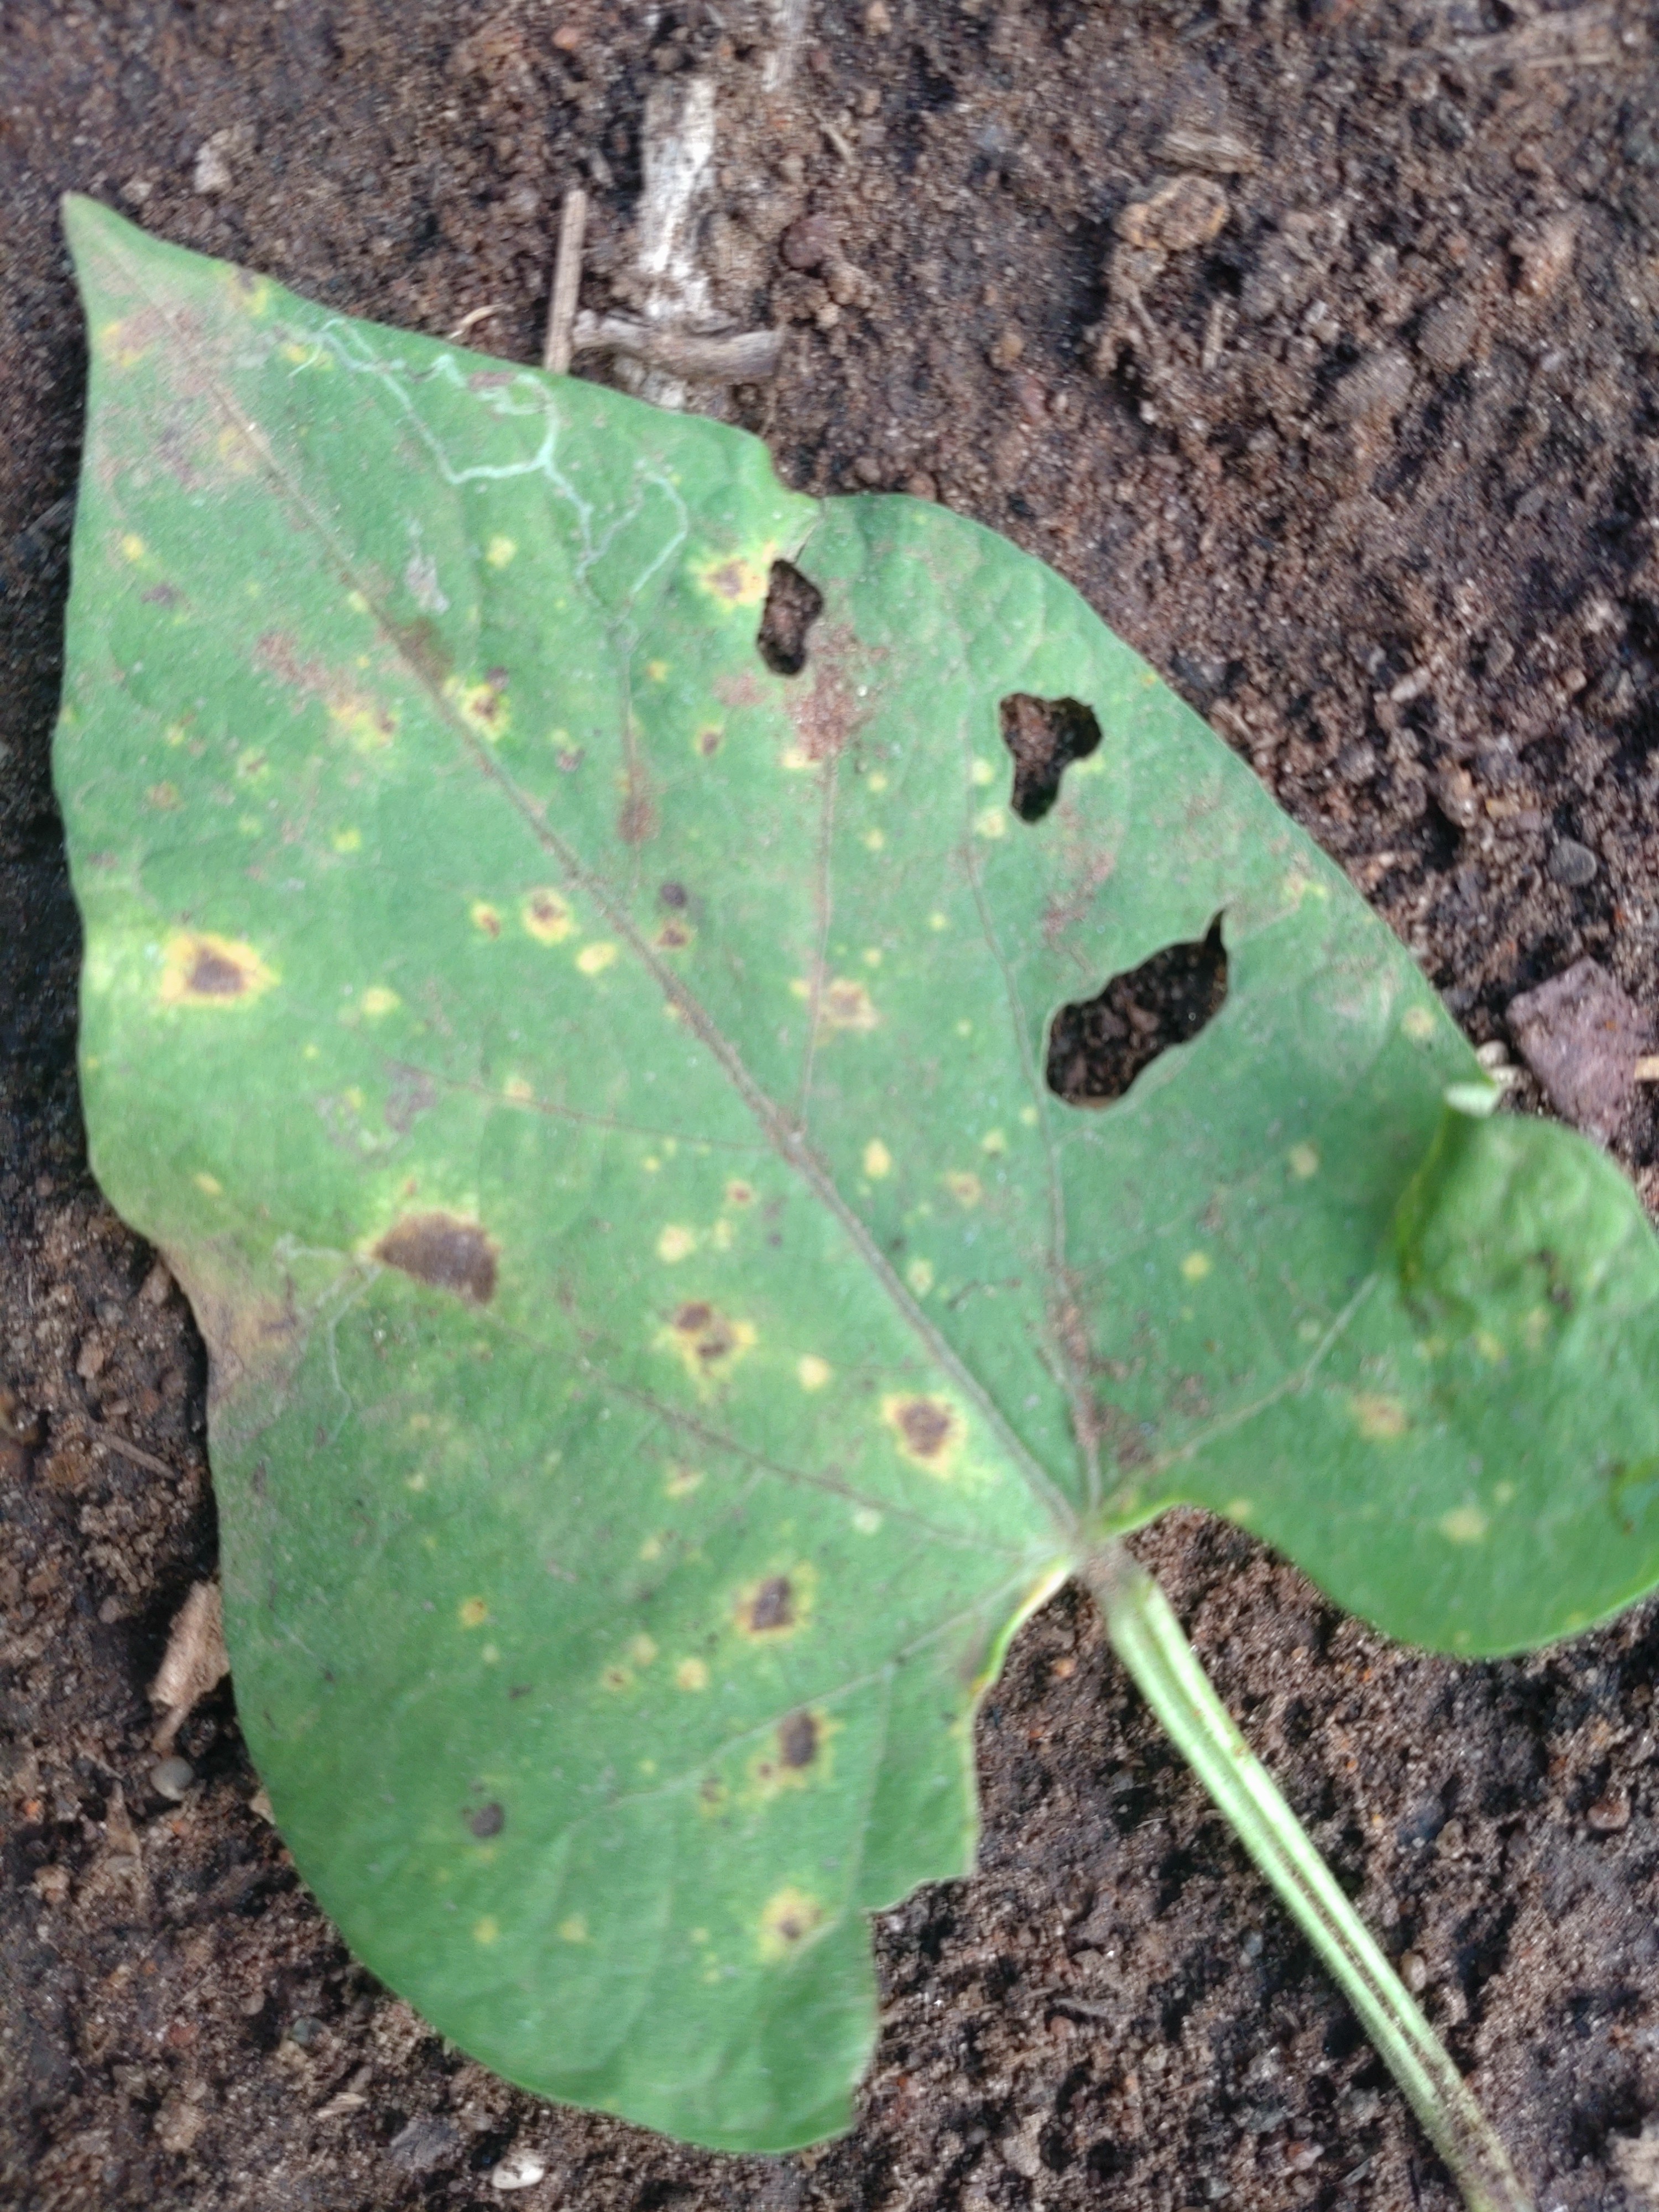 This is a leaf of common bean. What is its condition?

rust
